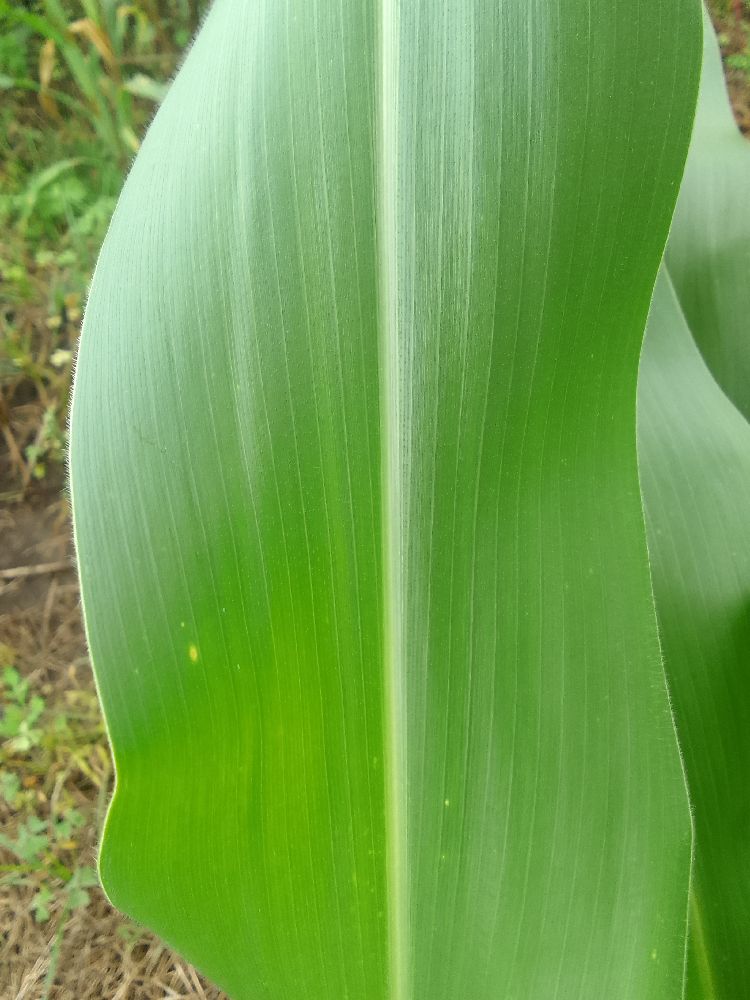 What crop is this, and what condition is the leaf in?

maize, healthy
